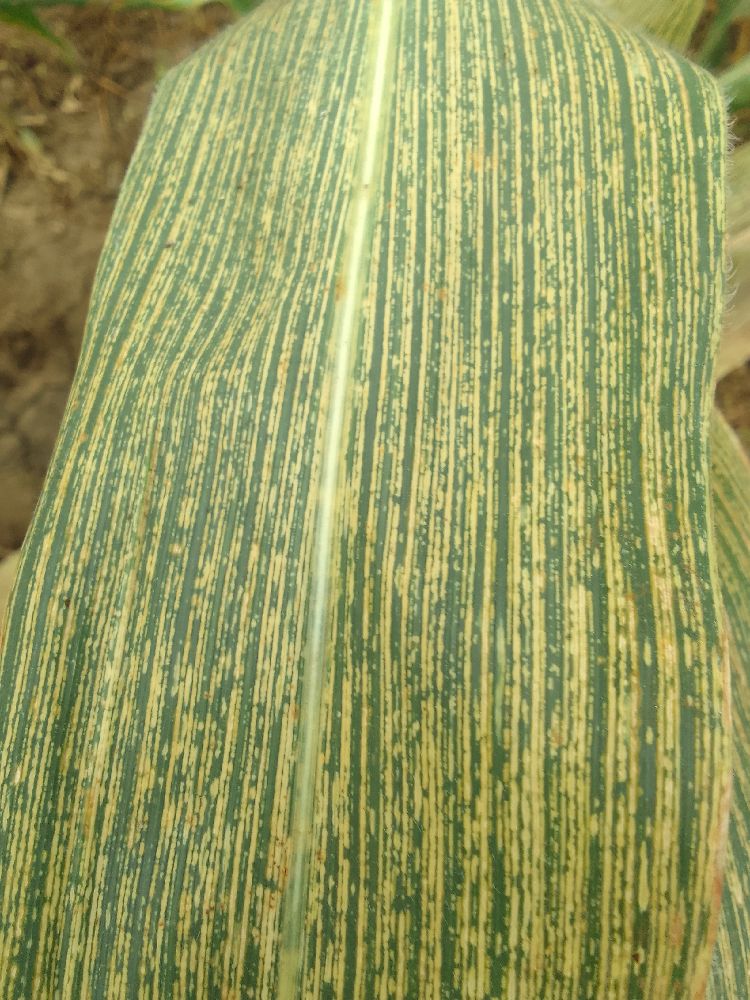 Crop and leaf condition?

maize, maize streak virus
